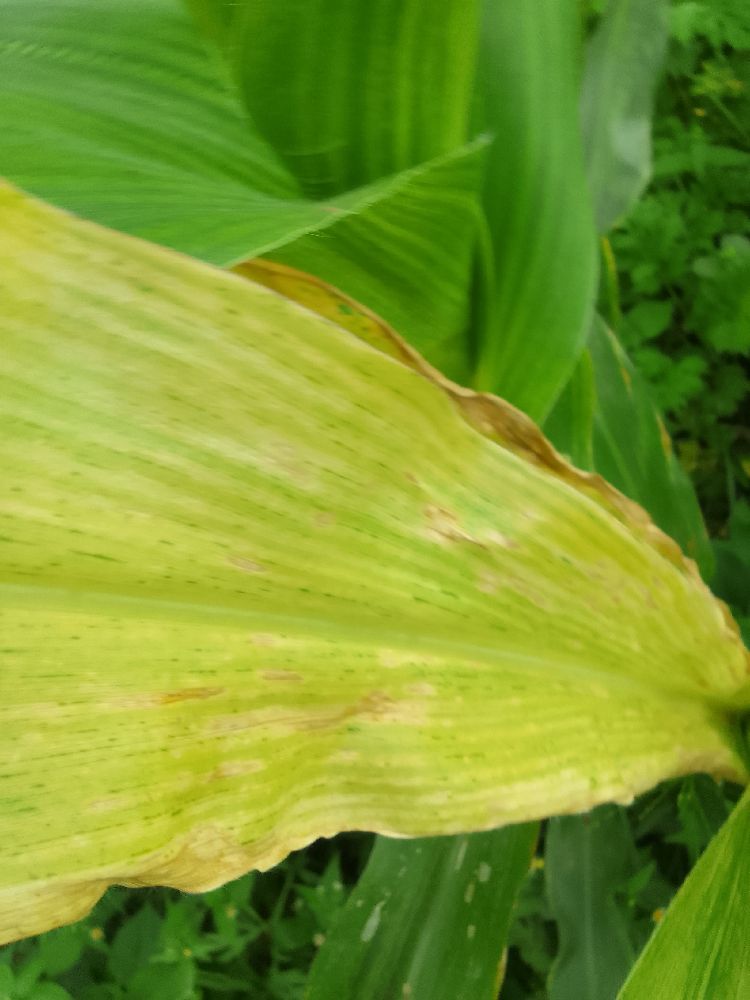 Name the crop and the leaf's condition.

maize, maize lethal necrosis
